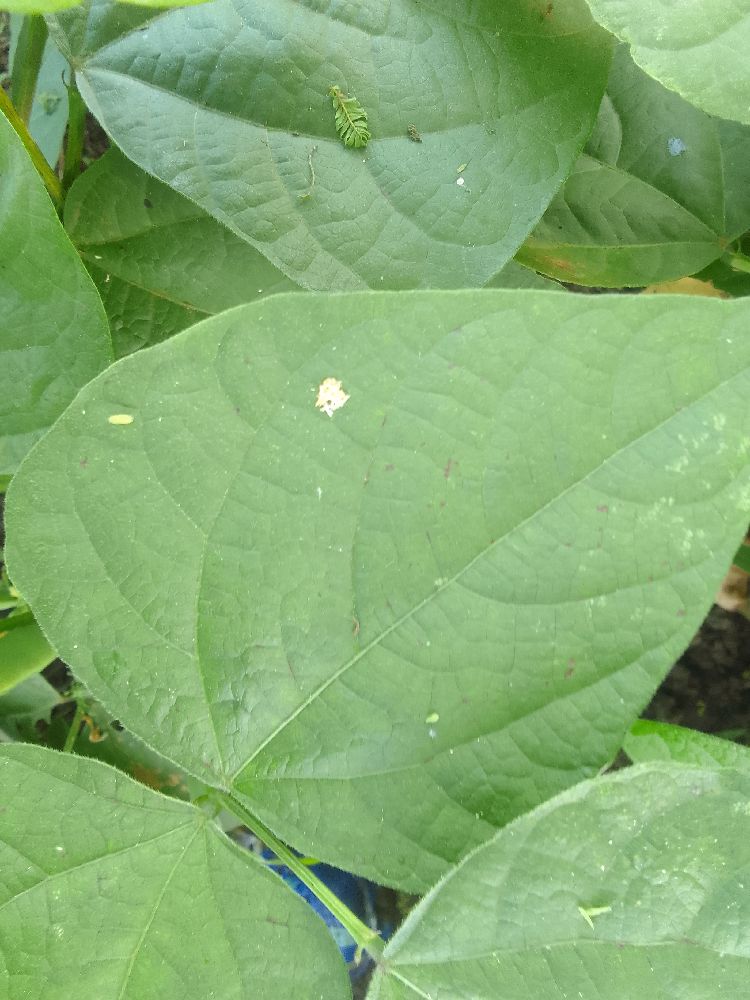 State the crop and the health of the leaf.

common bean, healthy
